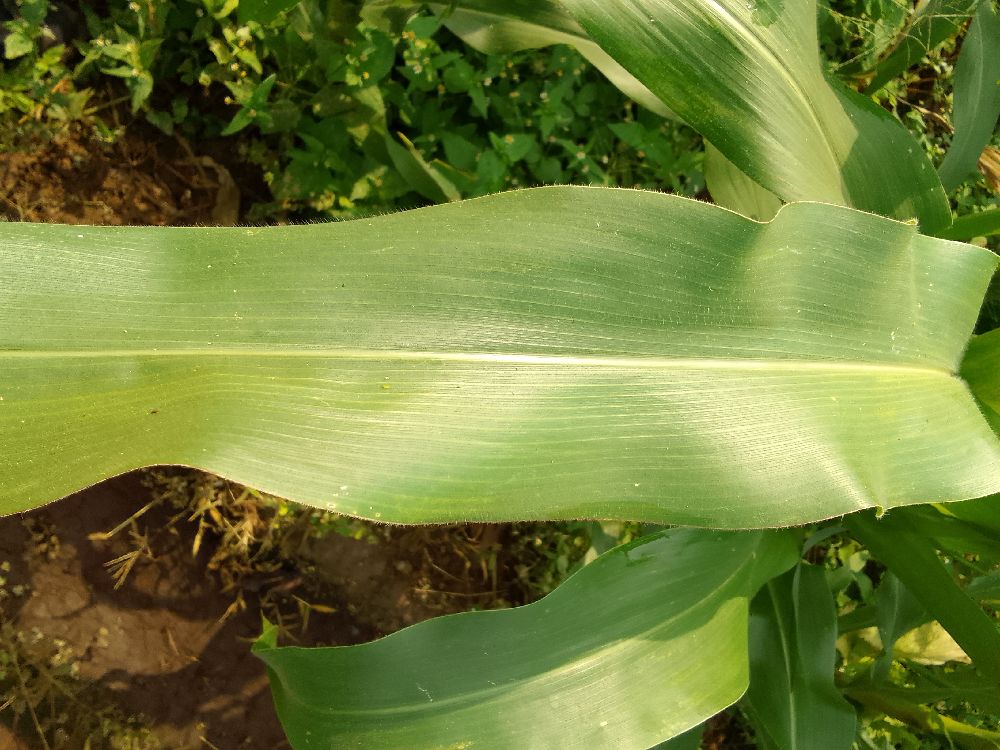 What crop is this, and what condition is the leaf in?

maize, healthy
